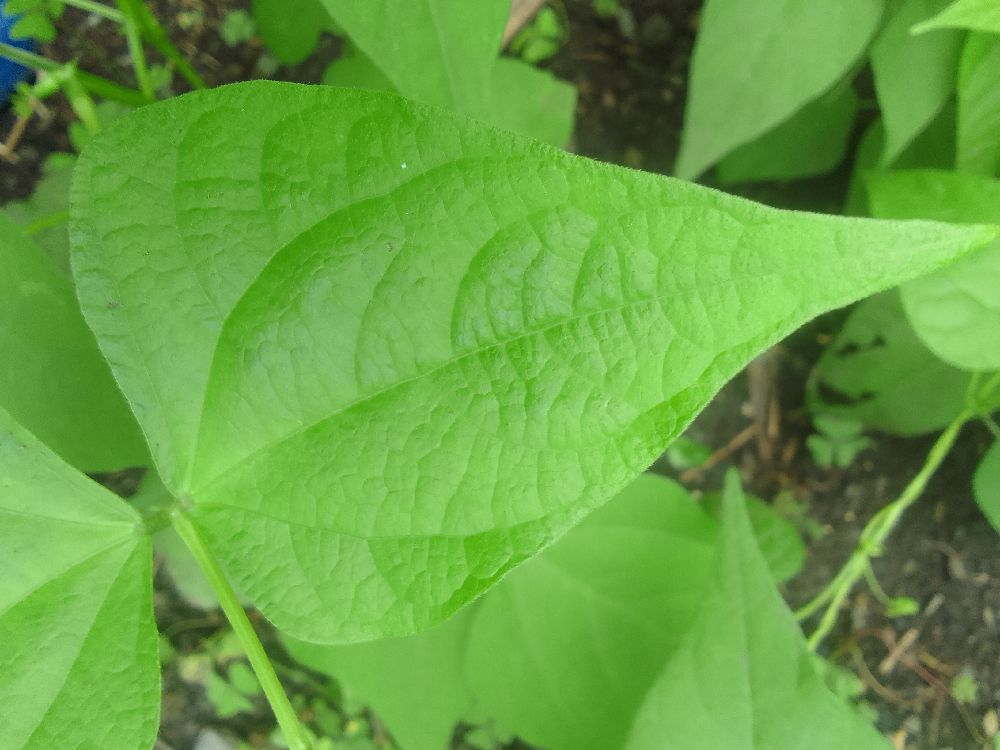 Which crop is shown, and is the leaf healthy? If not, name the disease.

common bean, healthy
